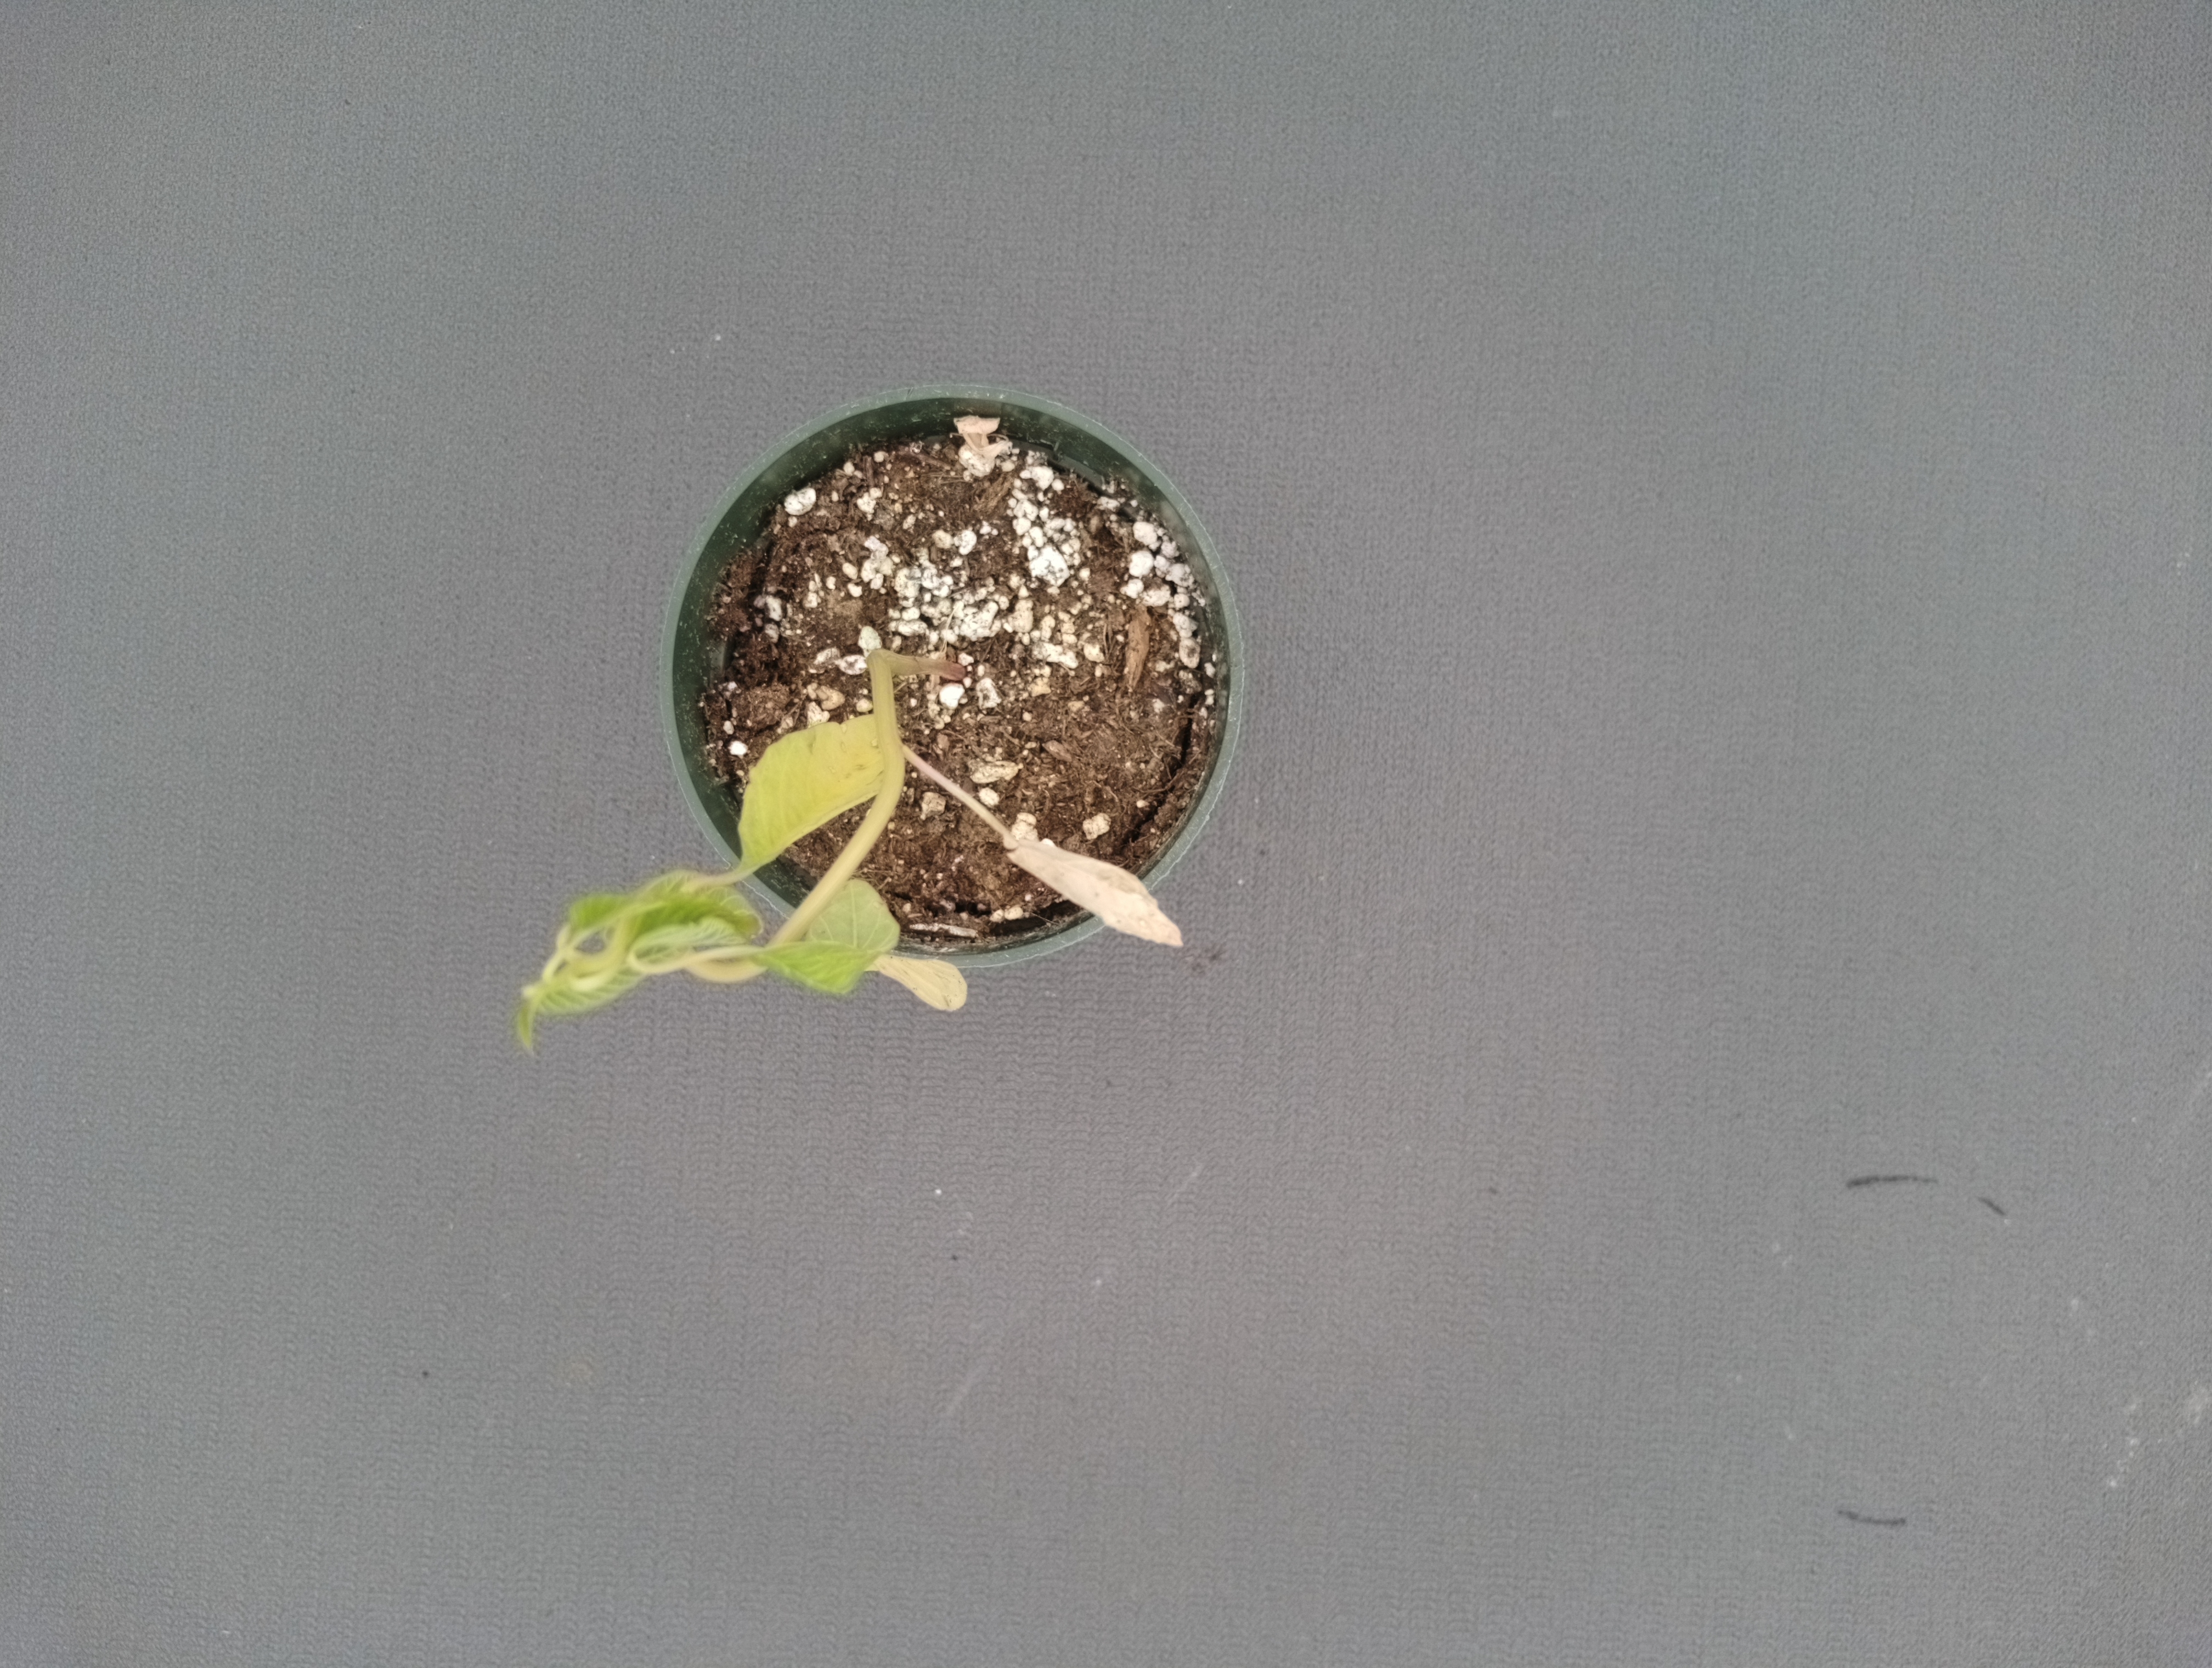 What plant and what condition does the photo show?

waterhemp, epinasty
